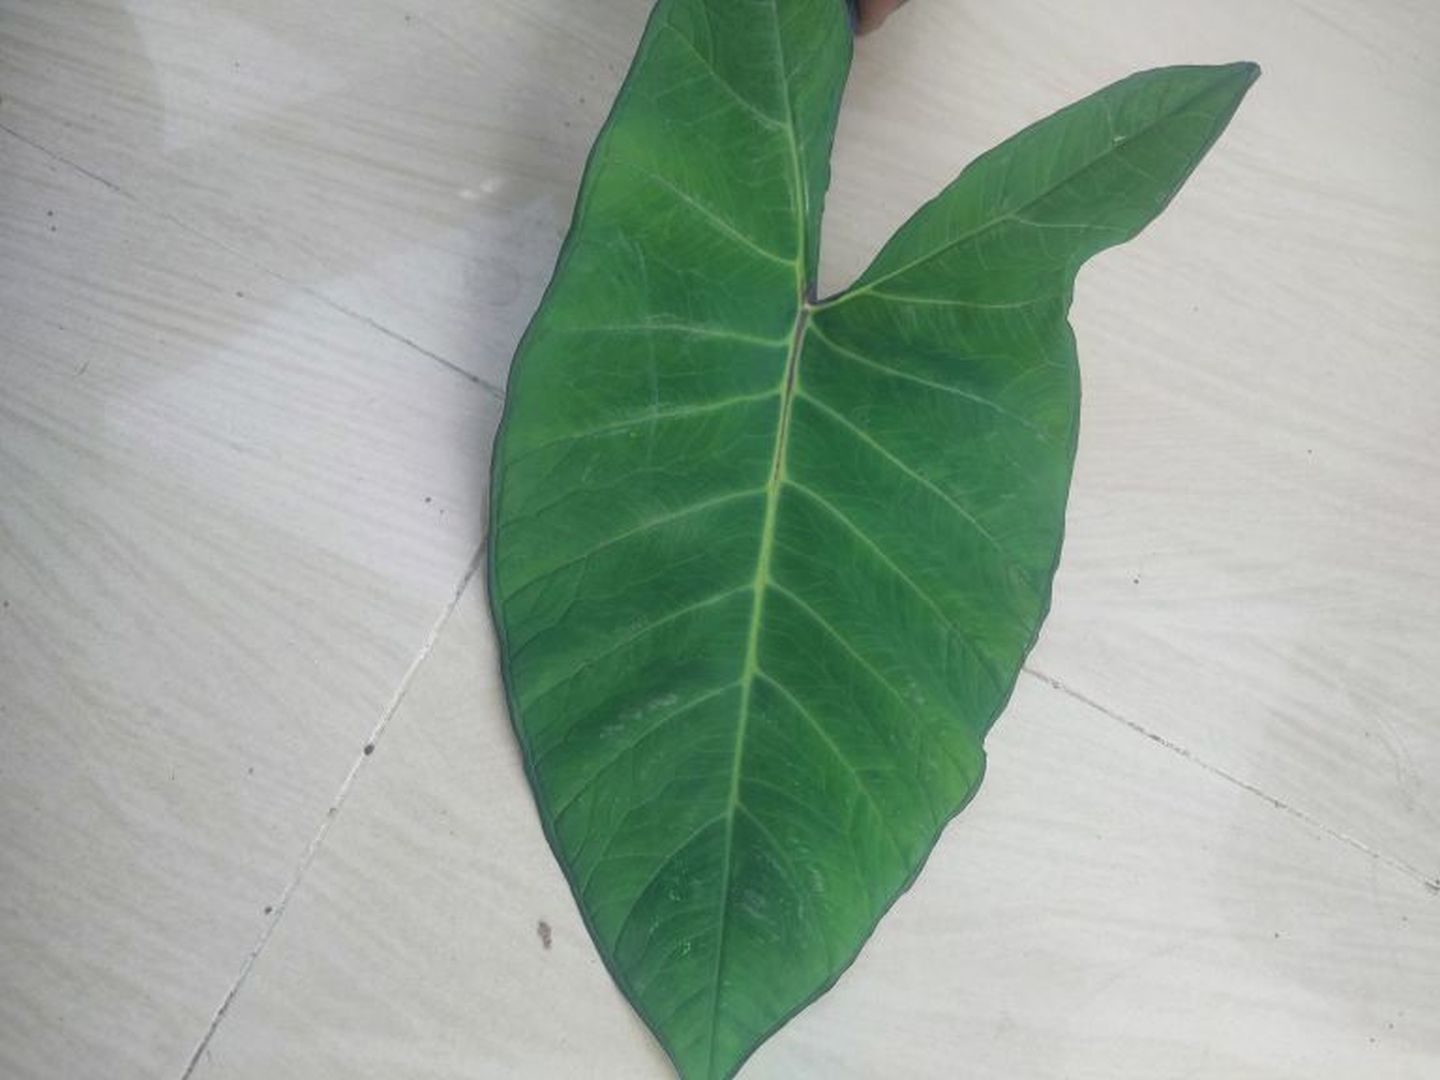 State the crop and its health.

taro, healthy
